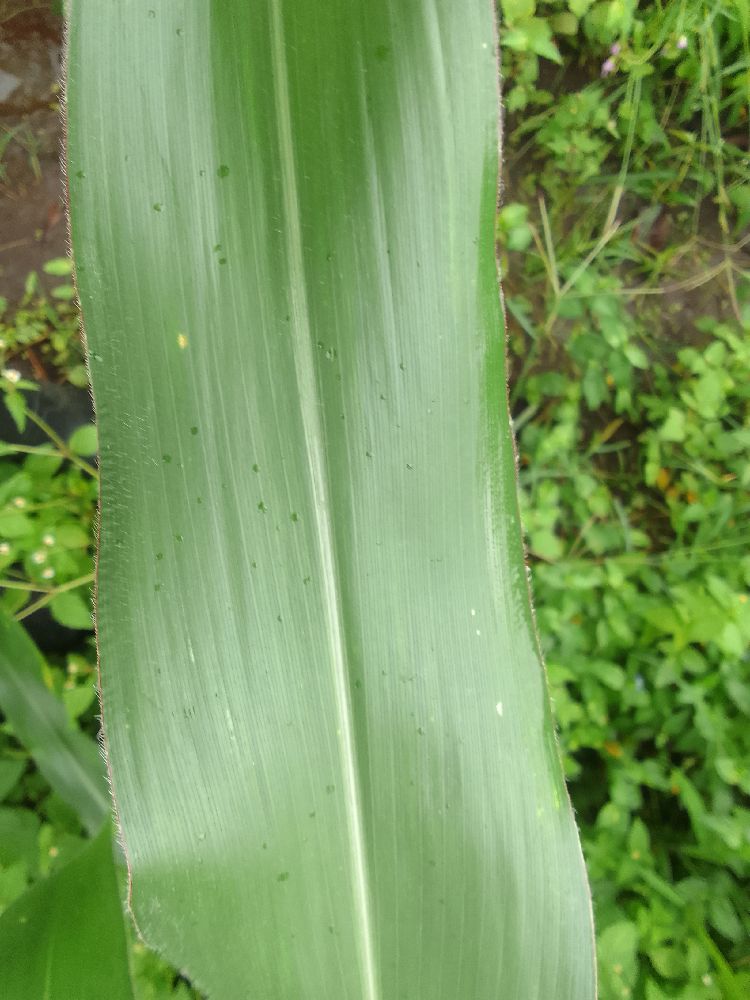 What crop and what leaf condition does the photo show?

maize, healthy
